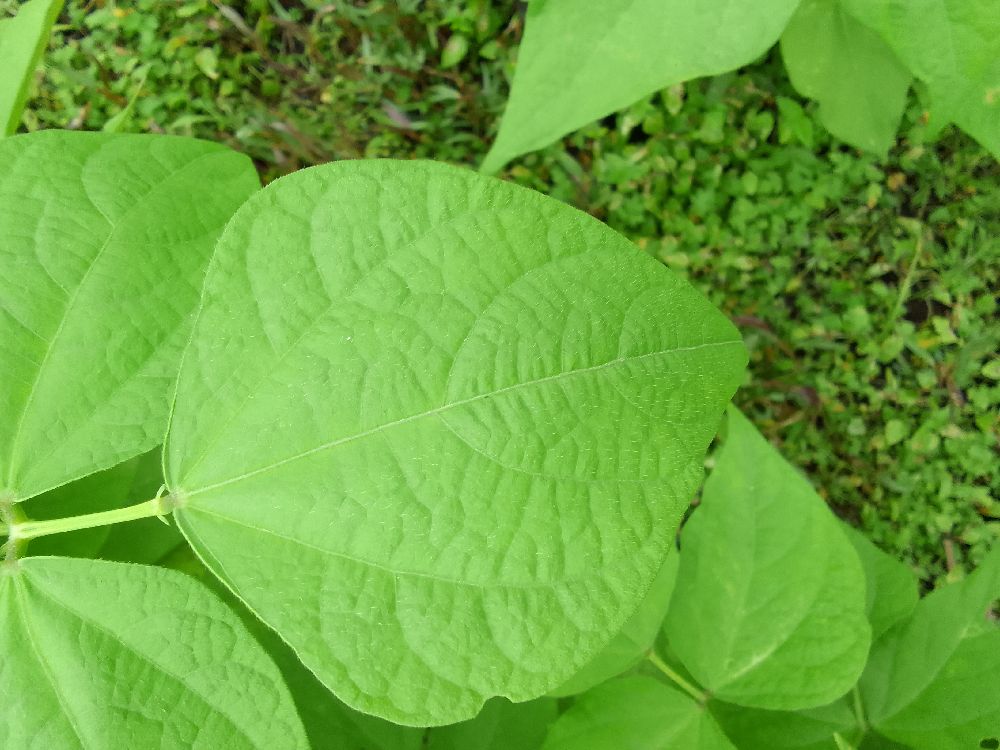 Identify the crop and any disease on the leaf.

common bean, healthy
